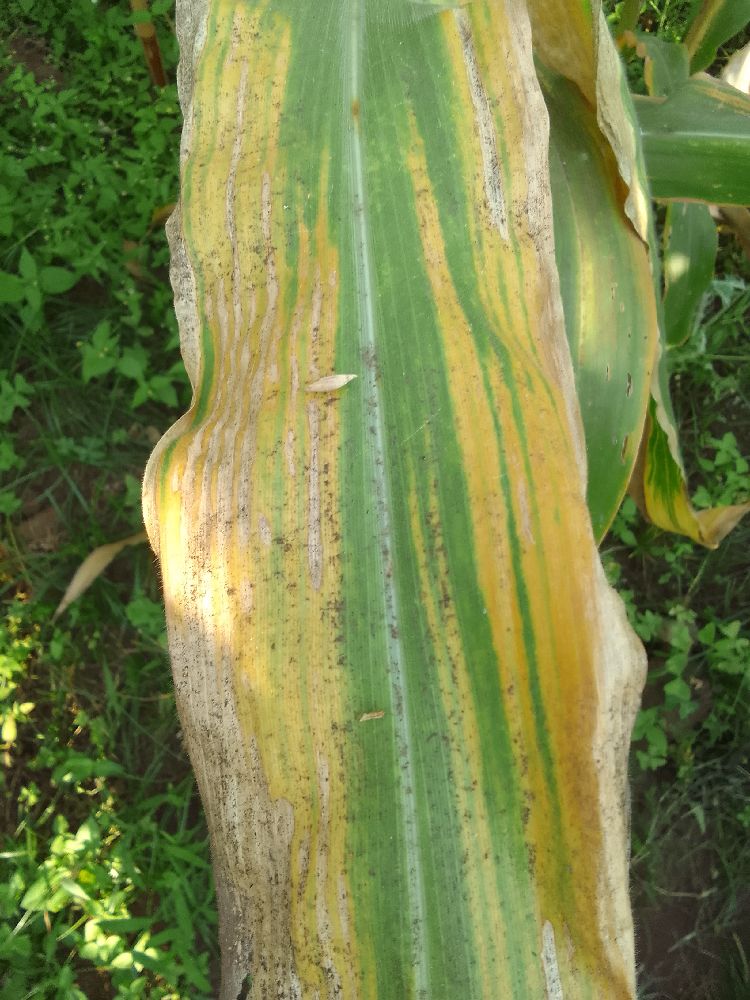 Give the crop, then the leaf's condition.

maize, maize lethal necrosis
